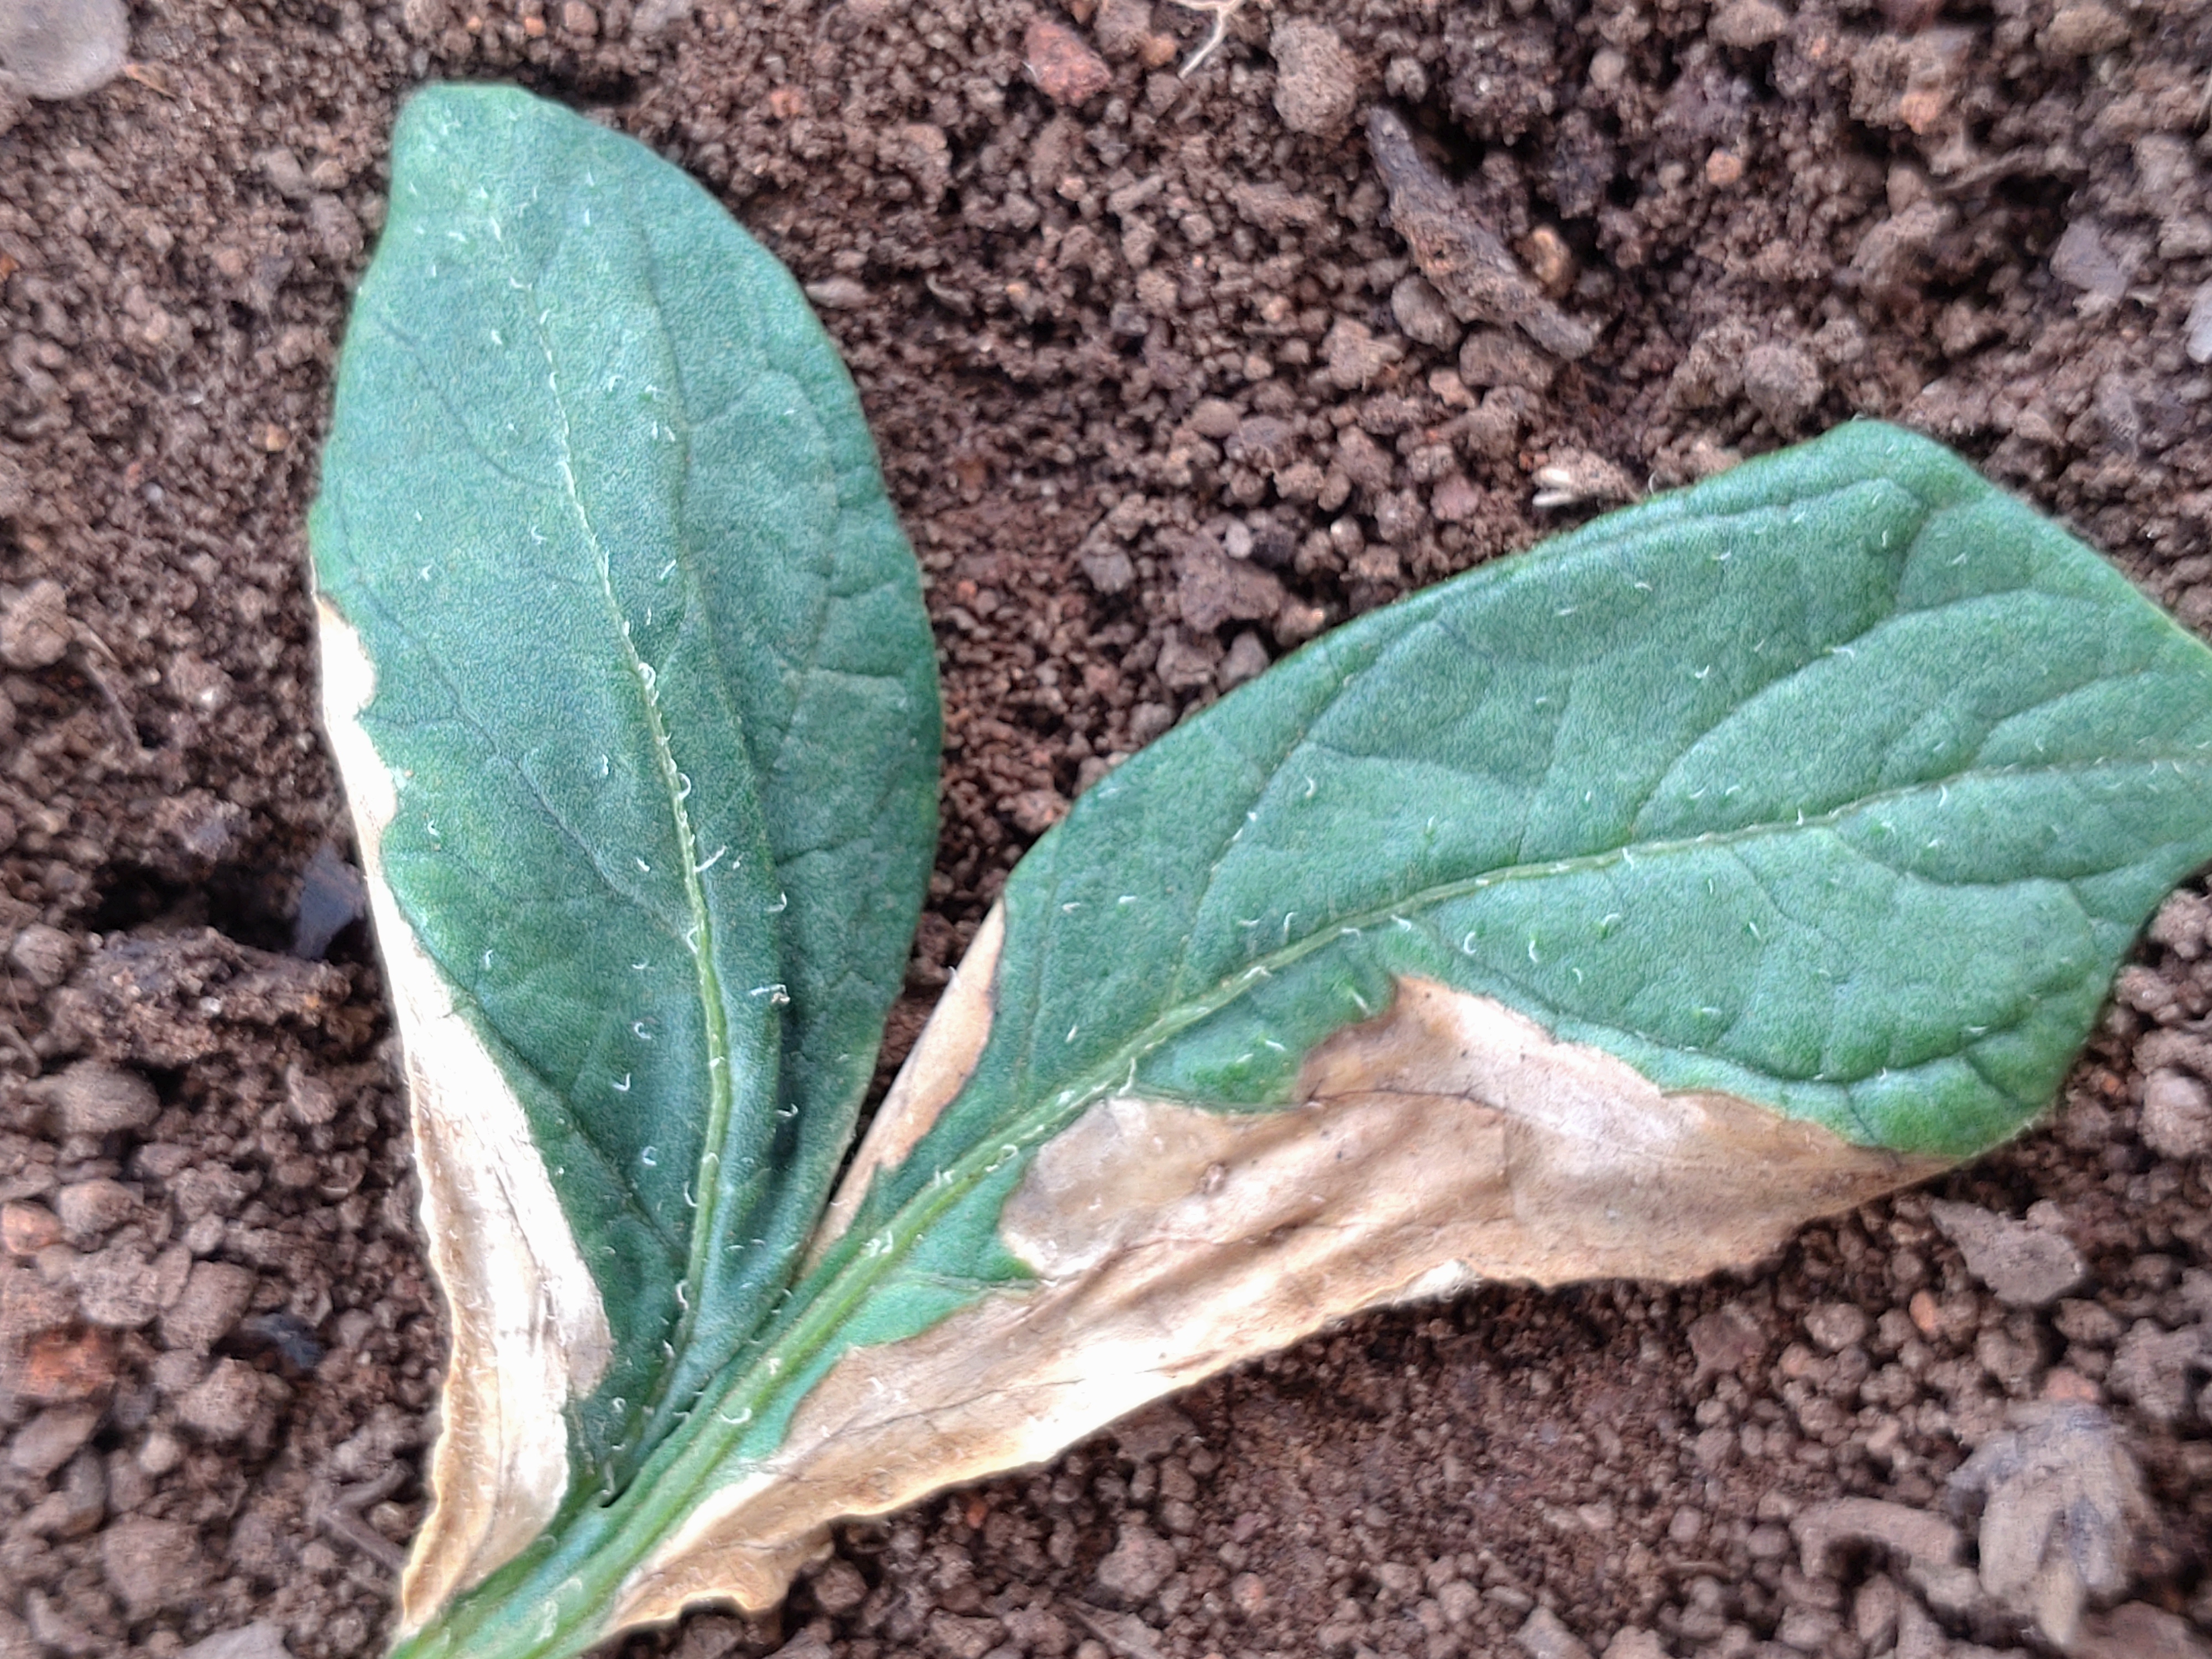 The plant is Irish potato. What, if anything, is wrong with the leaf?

early blight
